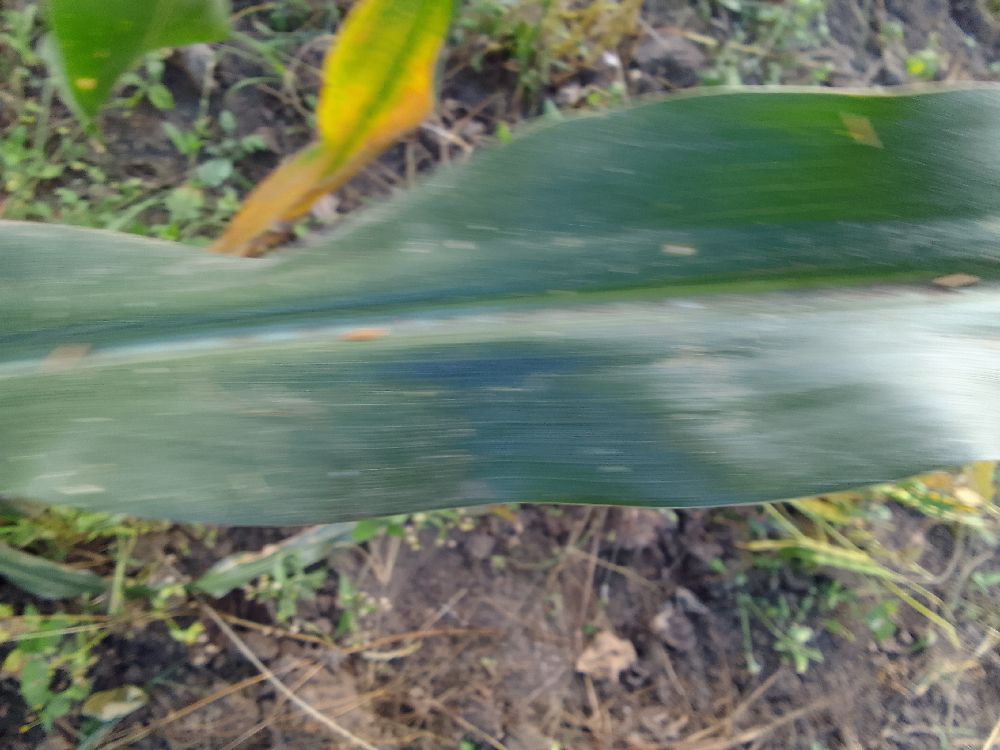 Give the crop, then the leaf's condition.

maize, healthy
